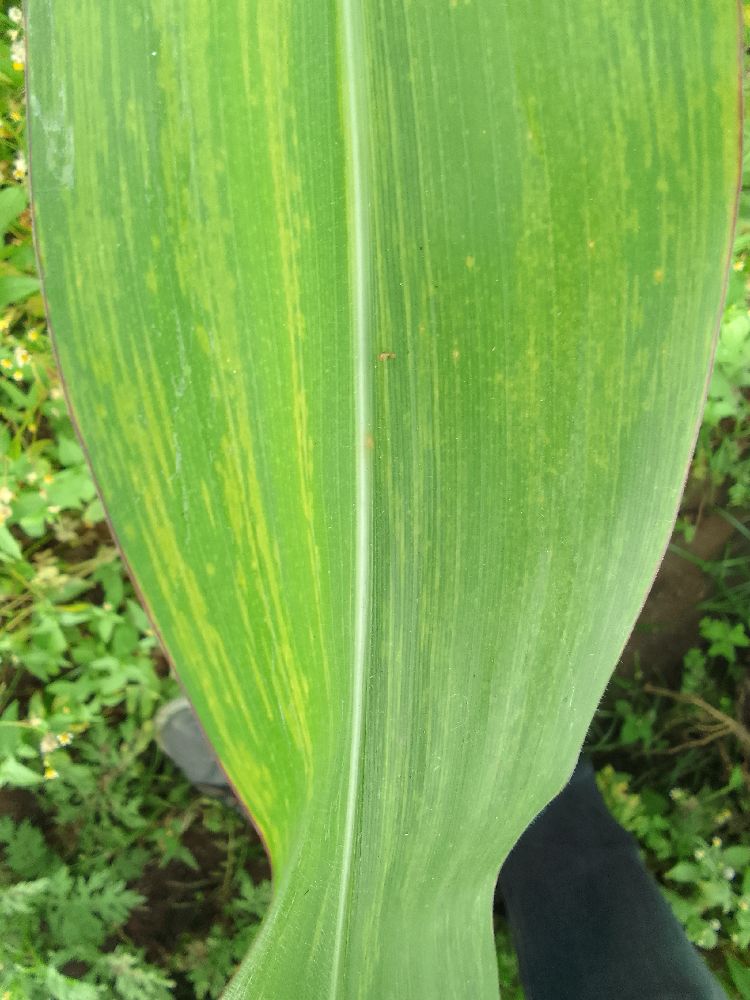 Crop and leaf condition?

maize, maize lethal necrosis
